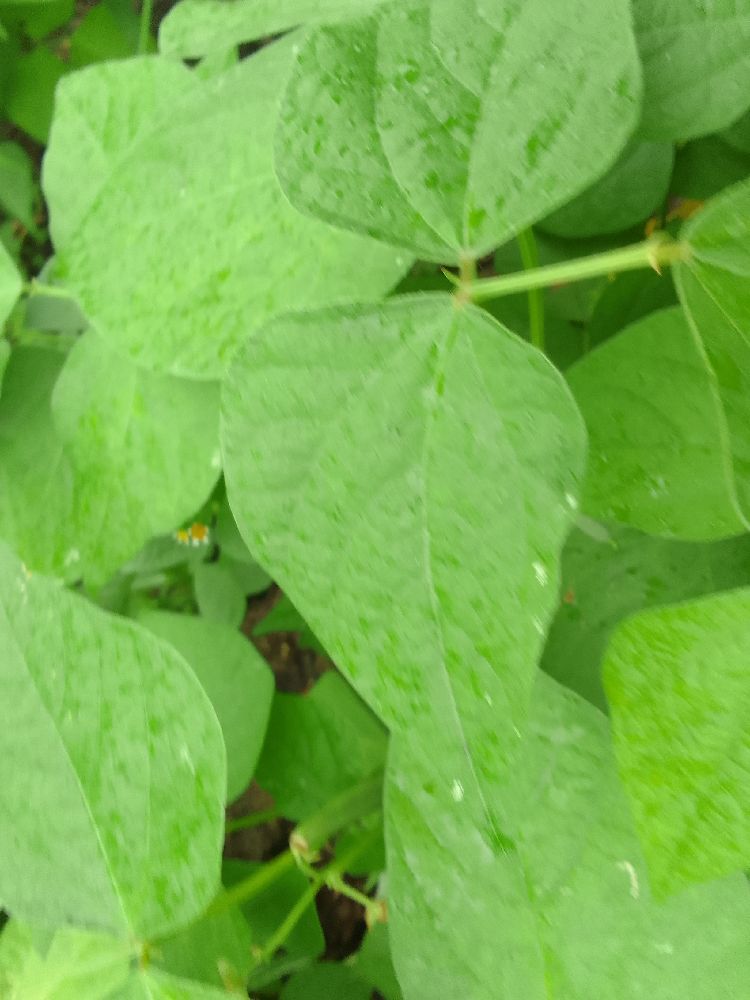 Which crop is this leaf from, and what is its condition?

common bean, healthy
